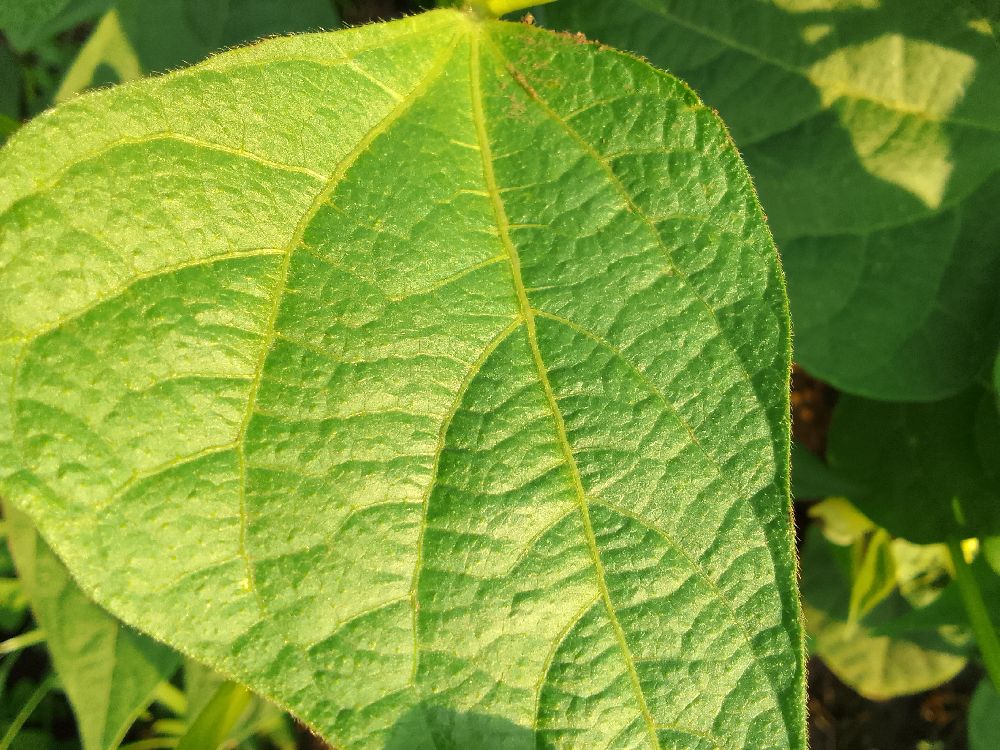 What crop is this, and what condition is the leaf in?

common bean, healthy
